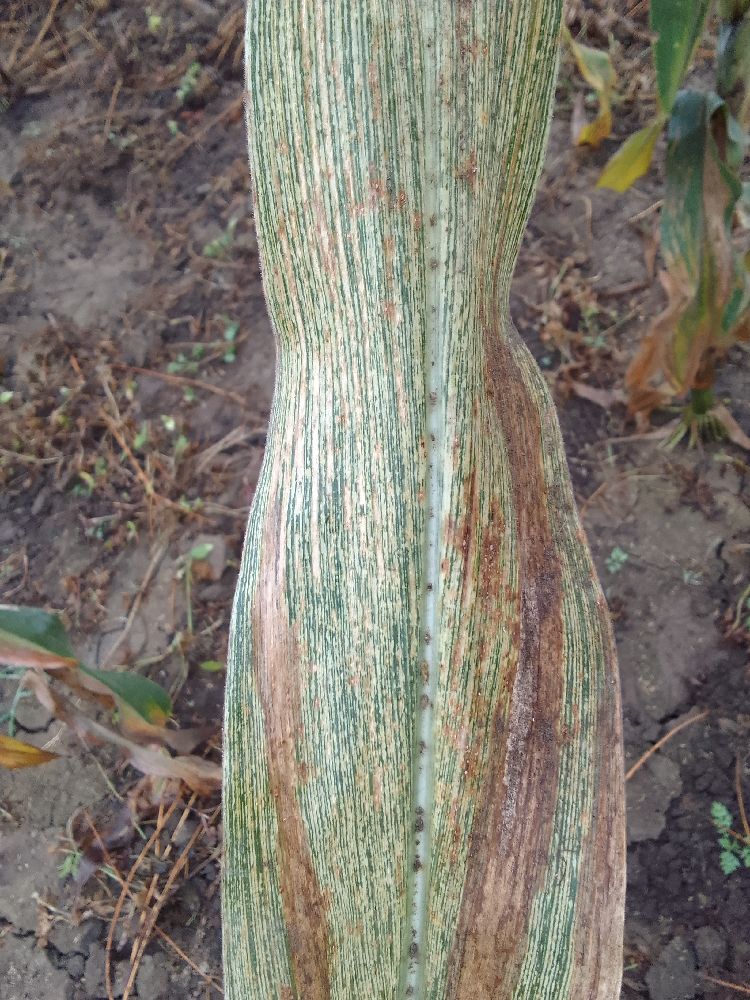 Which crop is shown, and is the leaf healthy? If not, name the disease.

maize, maize streak virus
